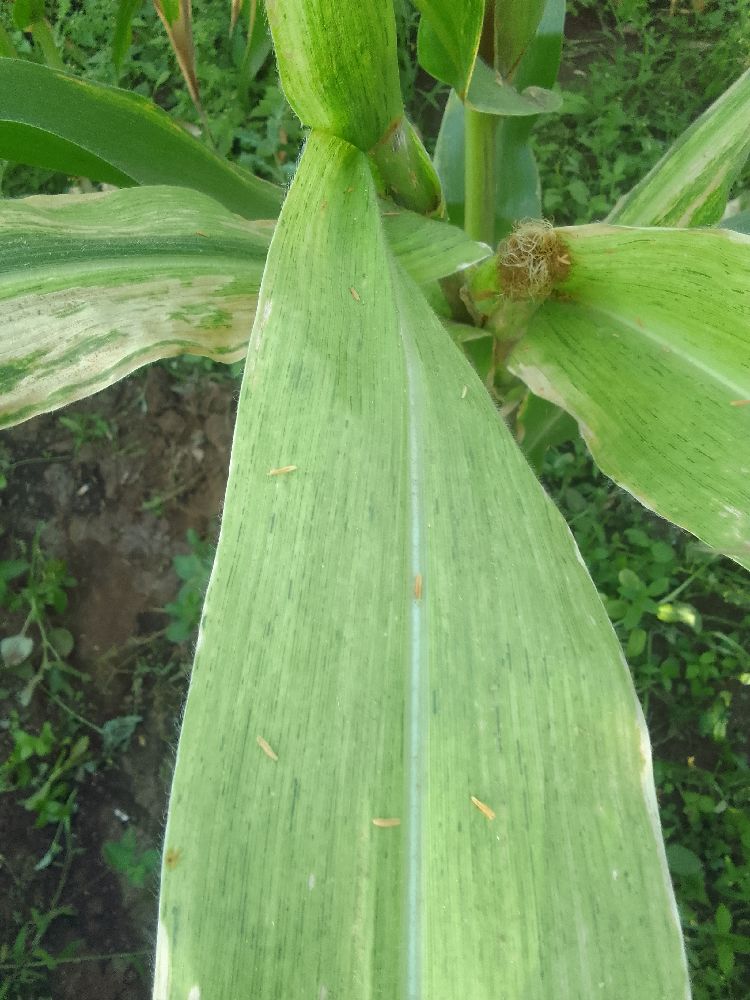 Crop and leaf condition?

maize, maize lethal necrosis
